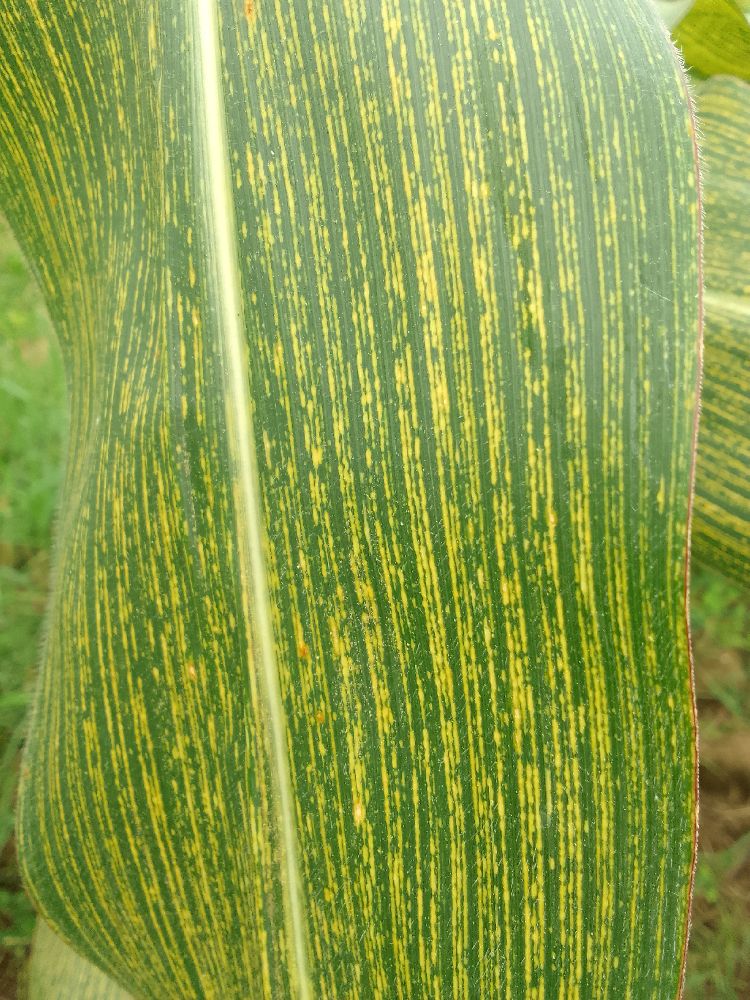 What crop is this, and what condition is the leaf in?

maize, maize streak virus
